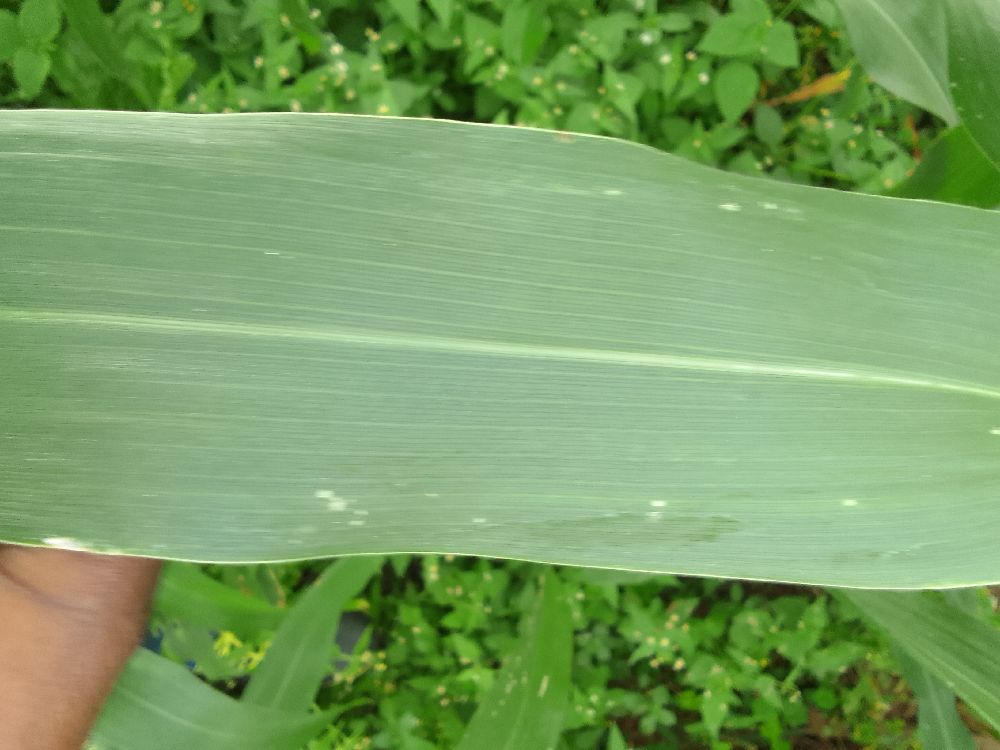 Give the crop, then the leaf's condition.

maize, healthy
